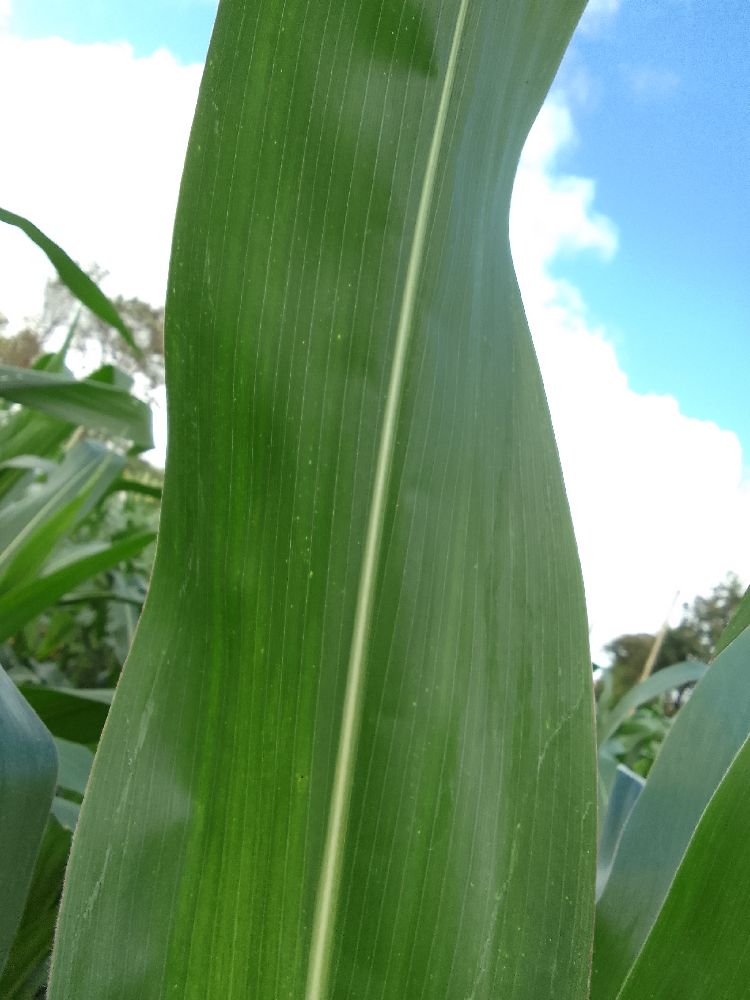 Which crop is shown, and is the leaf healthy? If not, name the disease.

maize, healthy
